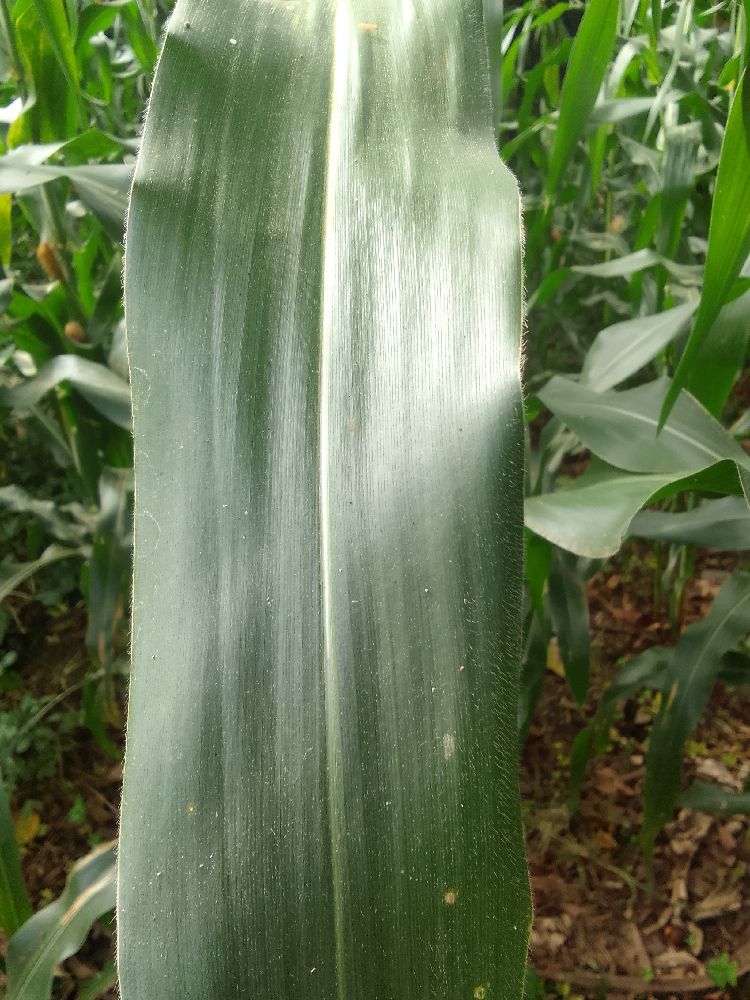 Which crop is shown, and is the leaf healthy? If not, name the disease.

maize, healthy
